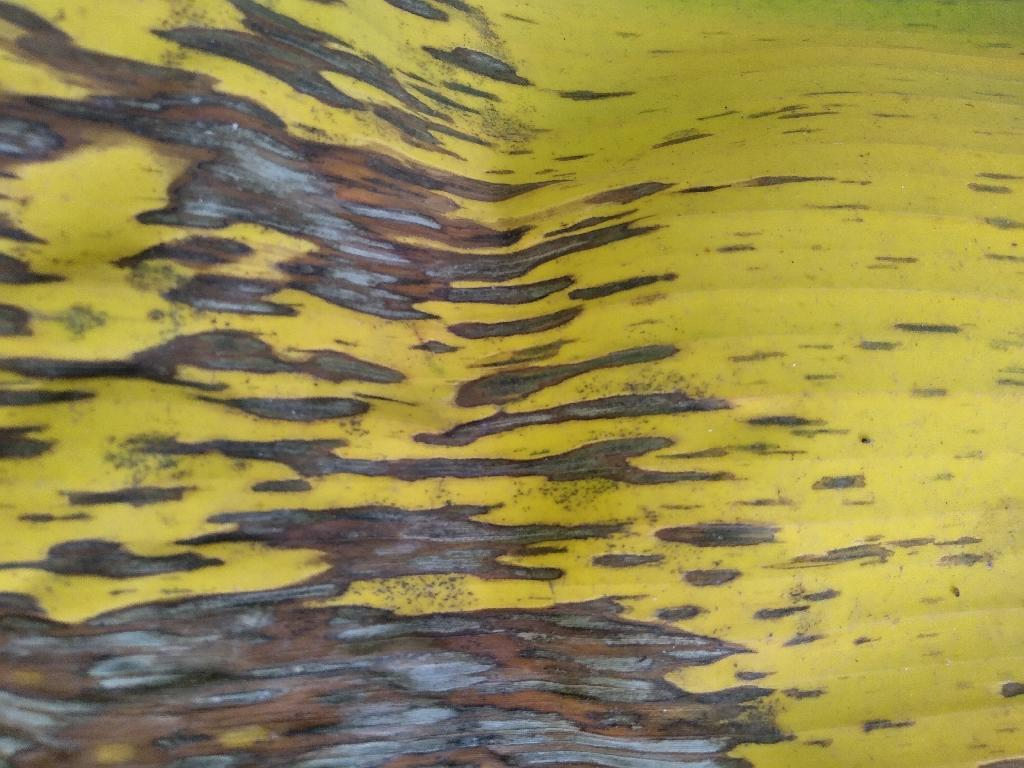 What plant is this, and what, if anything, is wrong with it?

banana, black sigatoka
